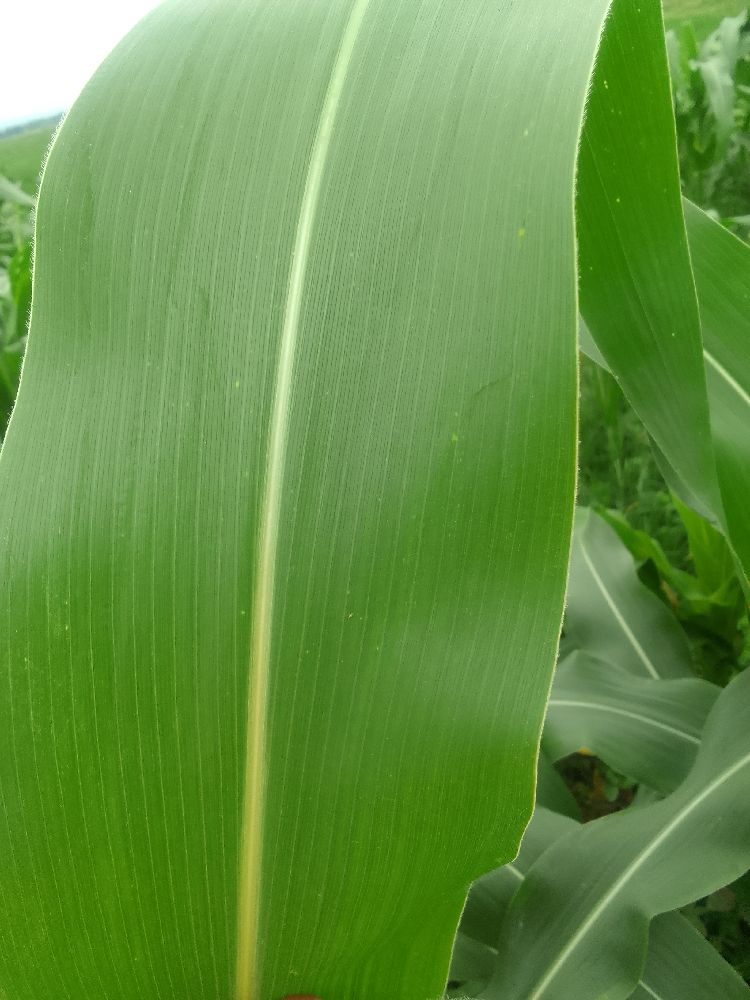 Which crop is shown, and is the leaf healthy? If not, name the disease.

maize, healthy
